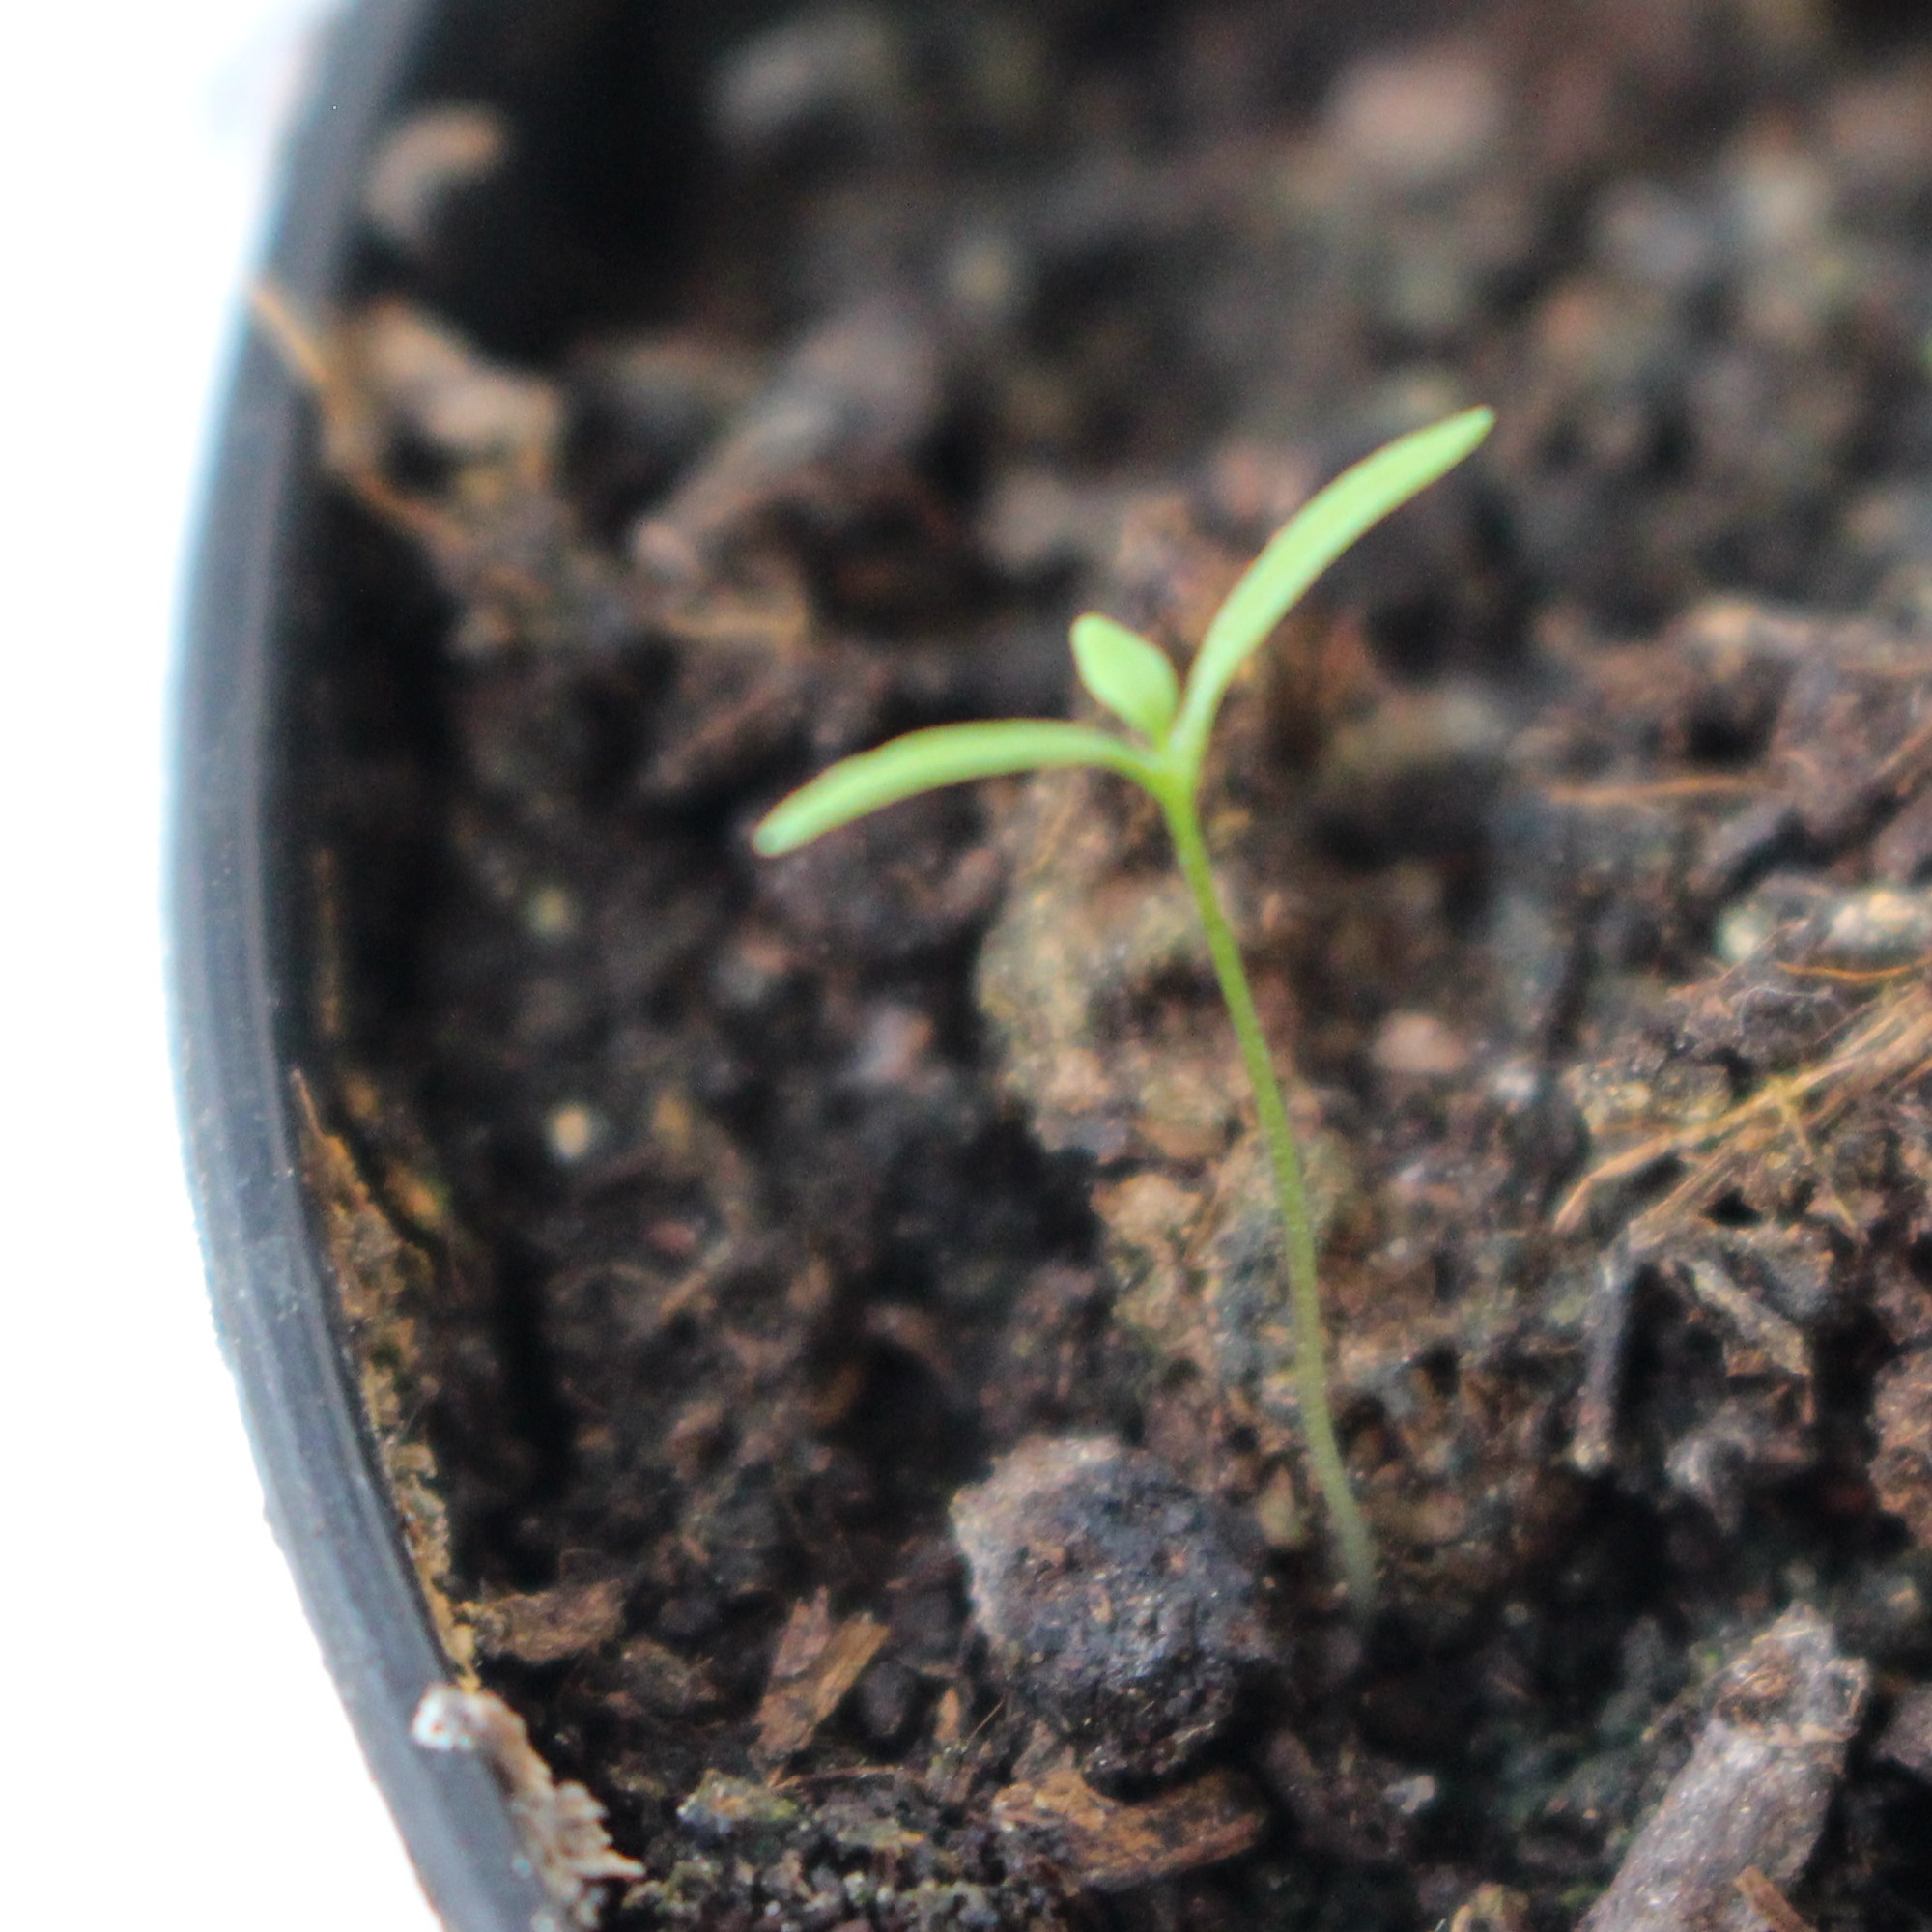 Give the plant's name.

Papaver rhoeas
